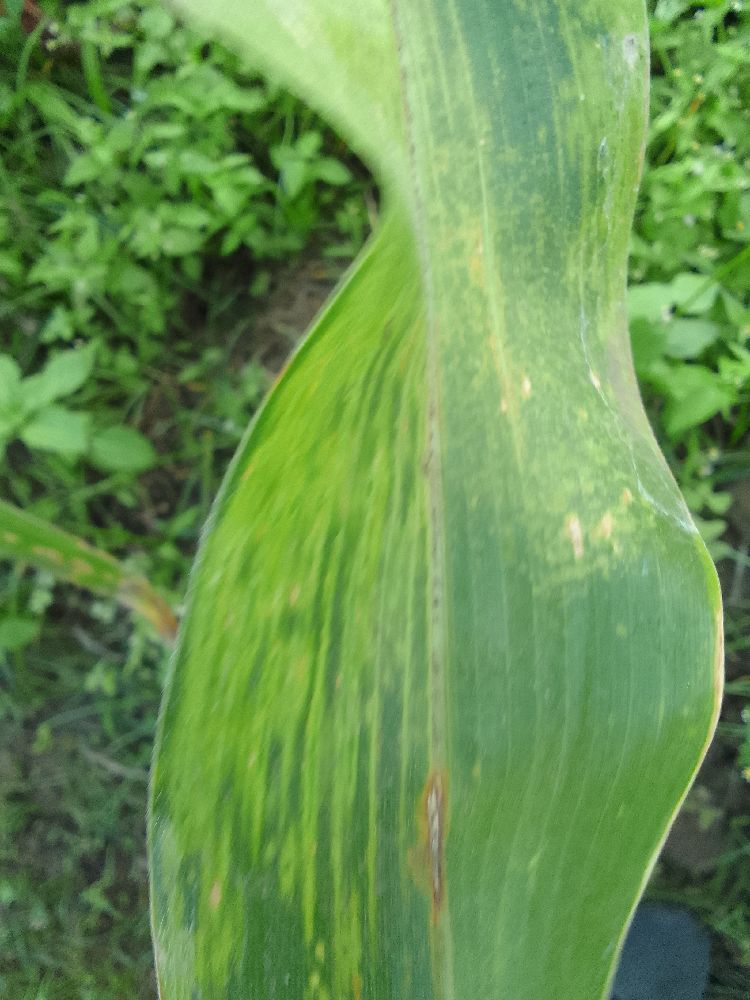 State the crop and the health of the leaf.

maize, maize lethal necrosis
